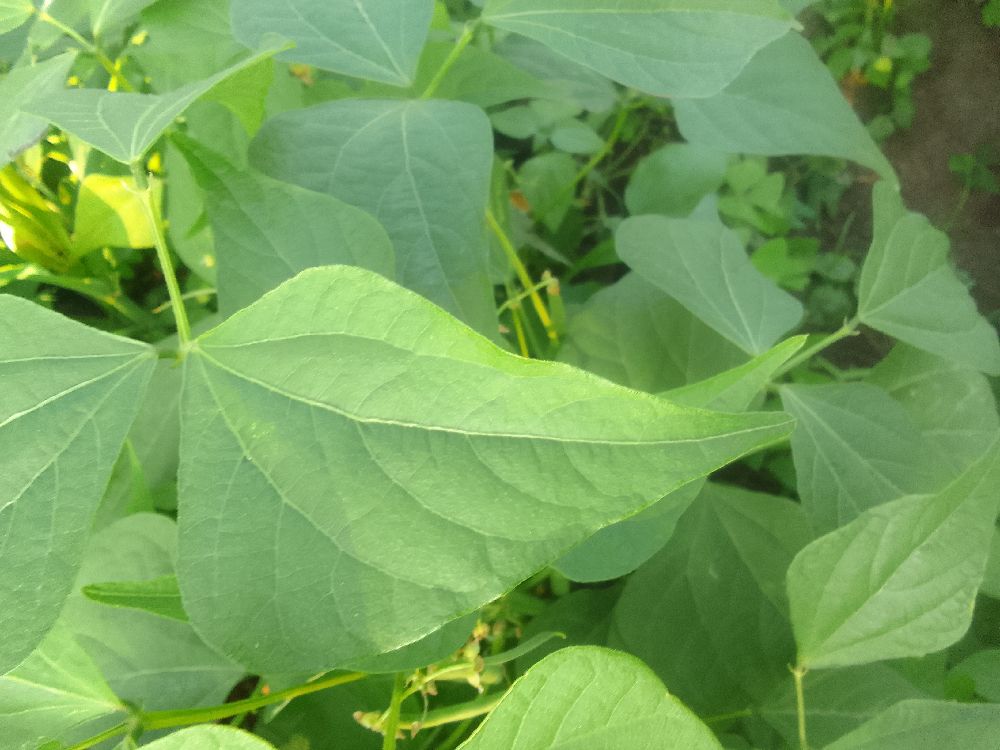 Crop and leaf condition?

common bean, healthy
